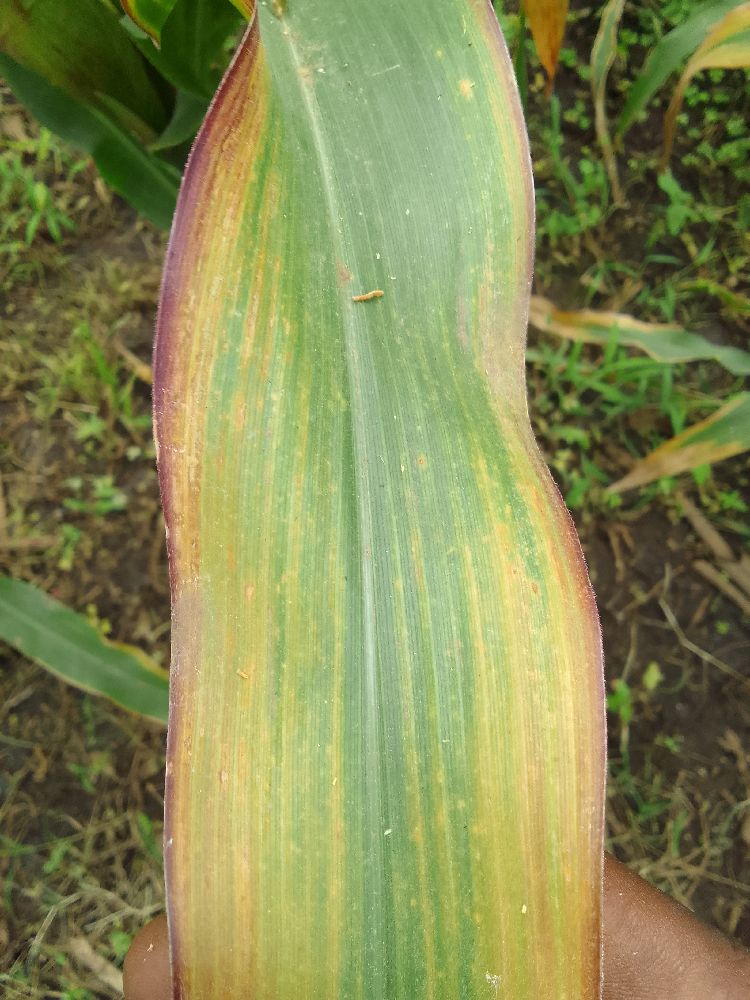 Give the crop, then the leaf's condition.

maize, maize lethal necrosis
